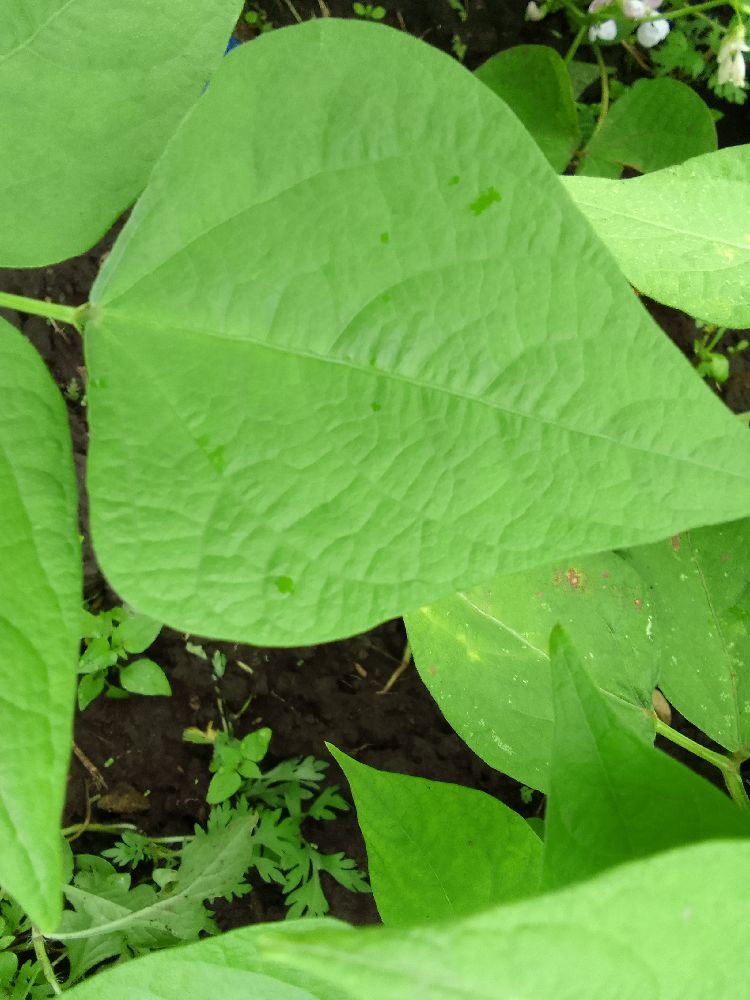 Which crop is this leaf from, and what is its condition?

common bean, healthy
